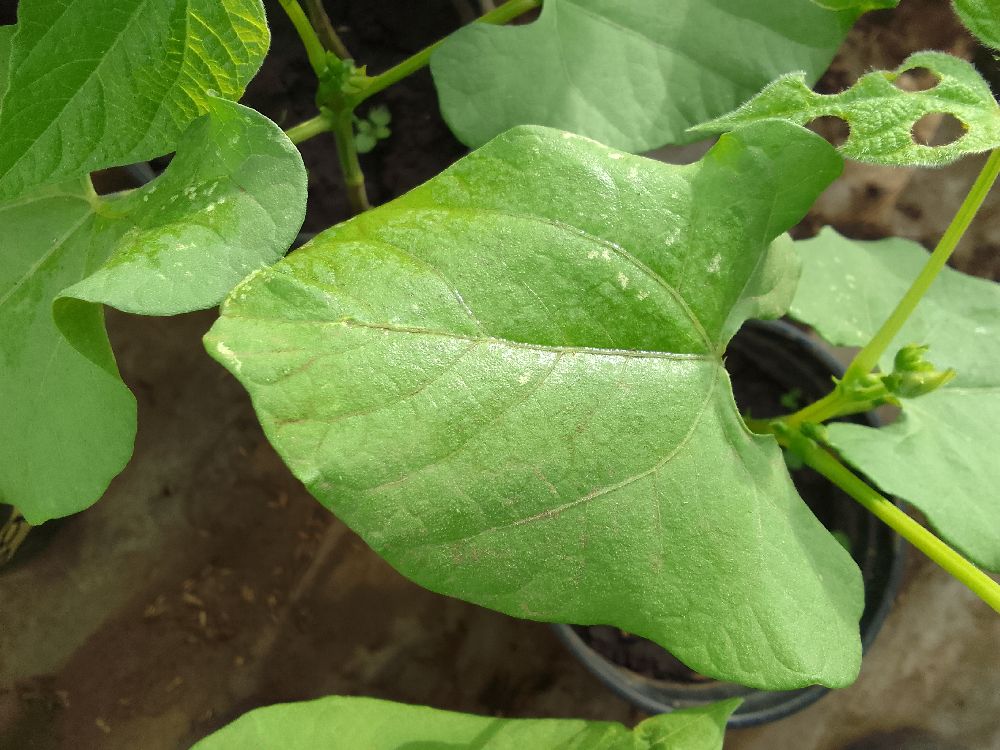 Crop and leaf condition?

common bean, healthy
